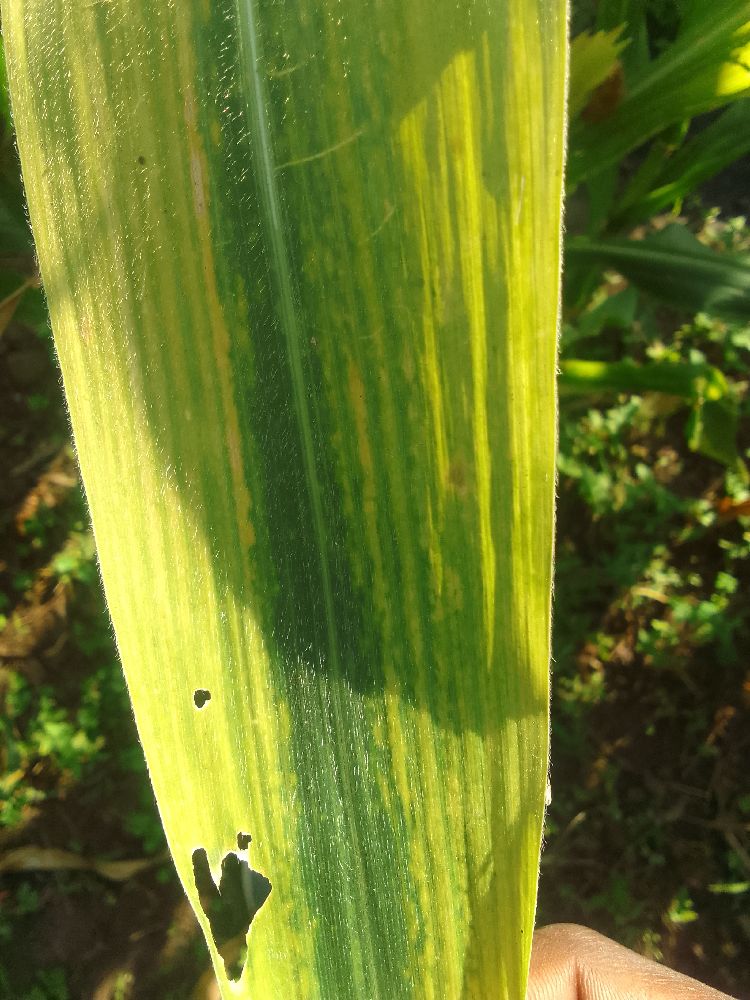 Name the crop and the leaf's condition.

maize, maize lethal necrosis
